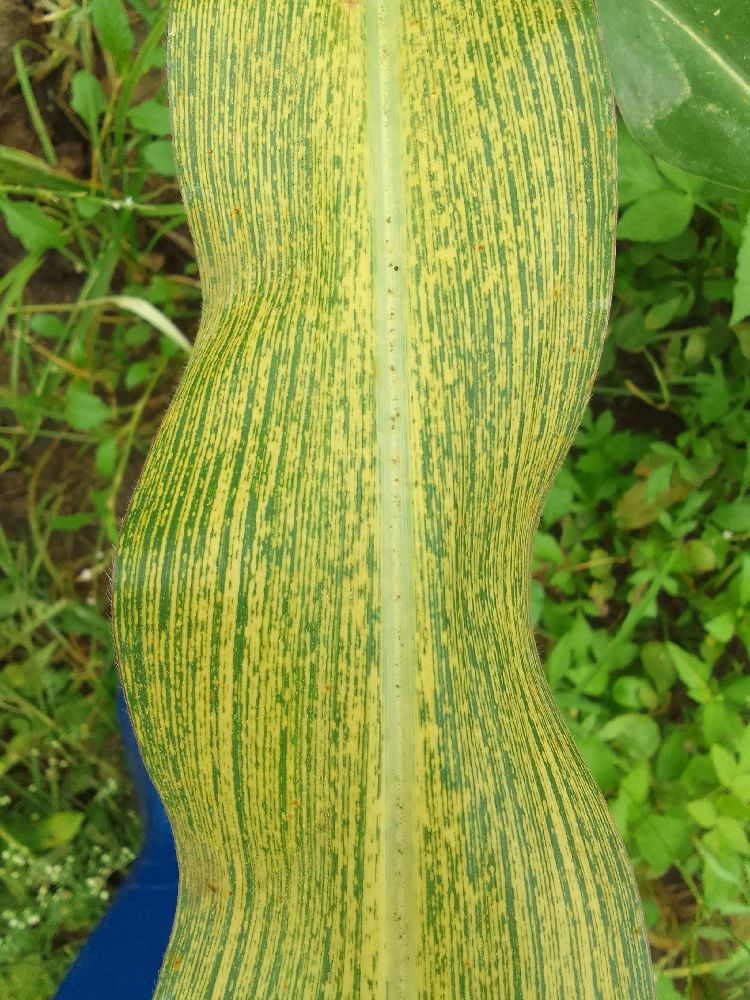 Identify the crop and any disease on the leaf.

maize, maize streak virus
